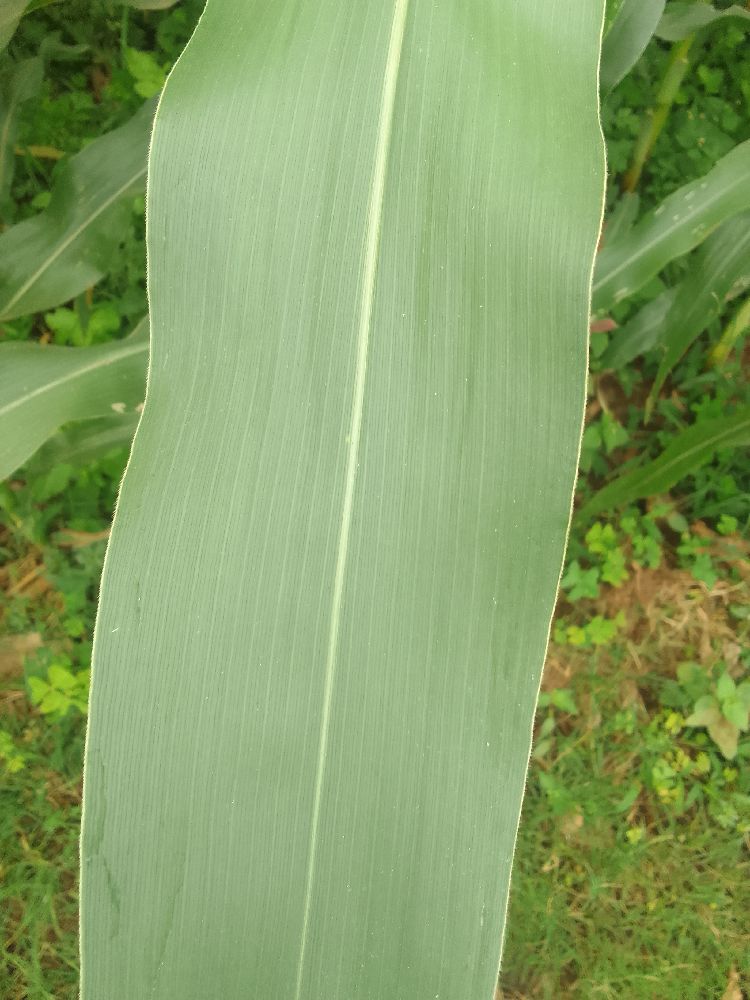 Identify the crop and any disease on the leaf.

maize, healthy
